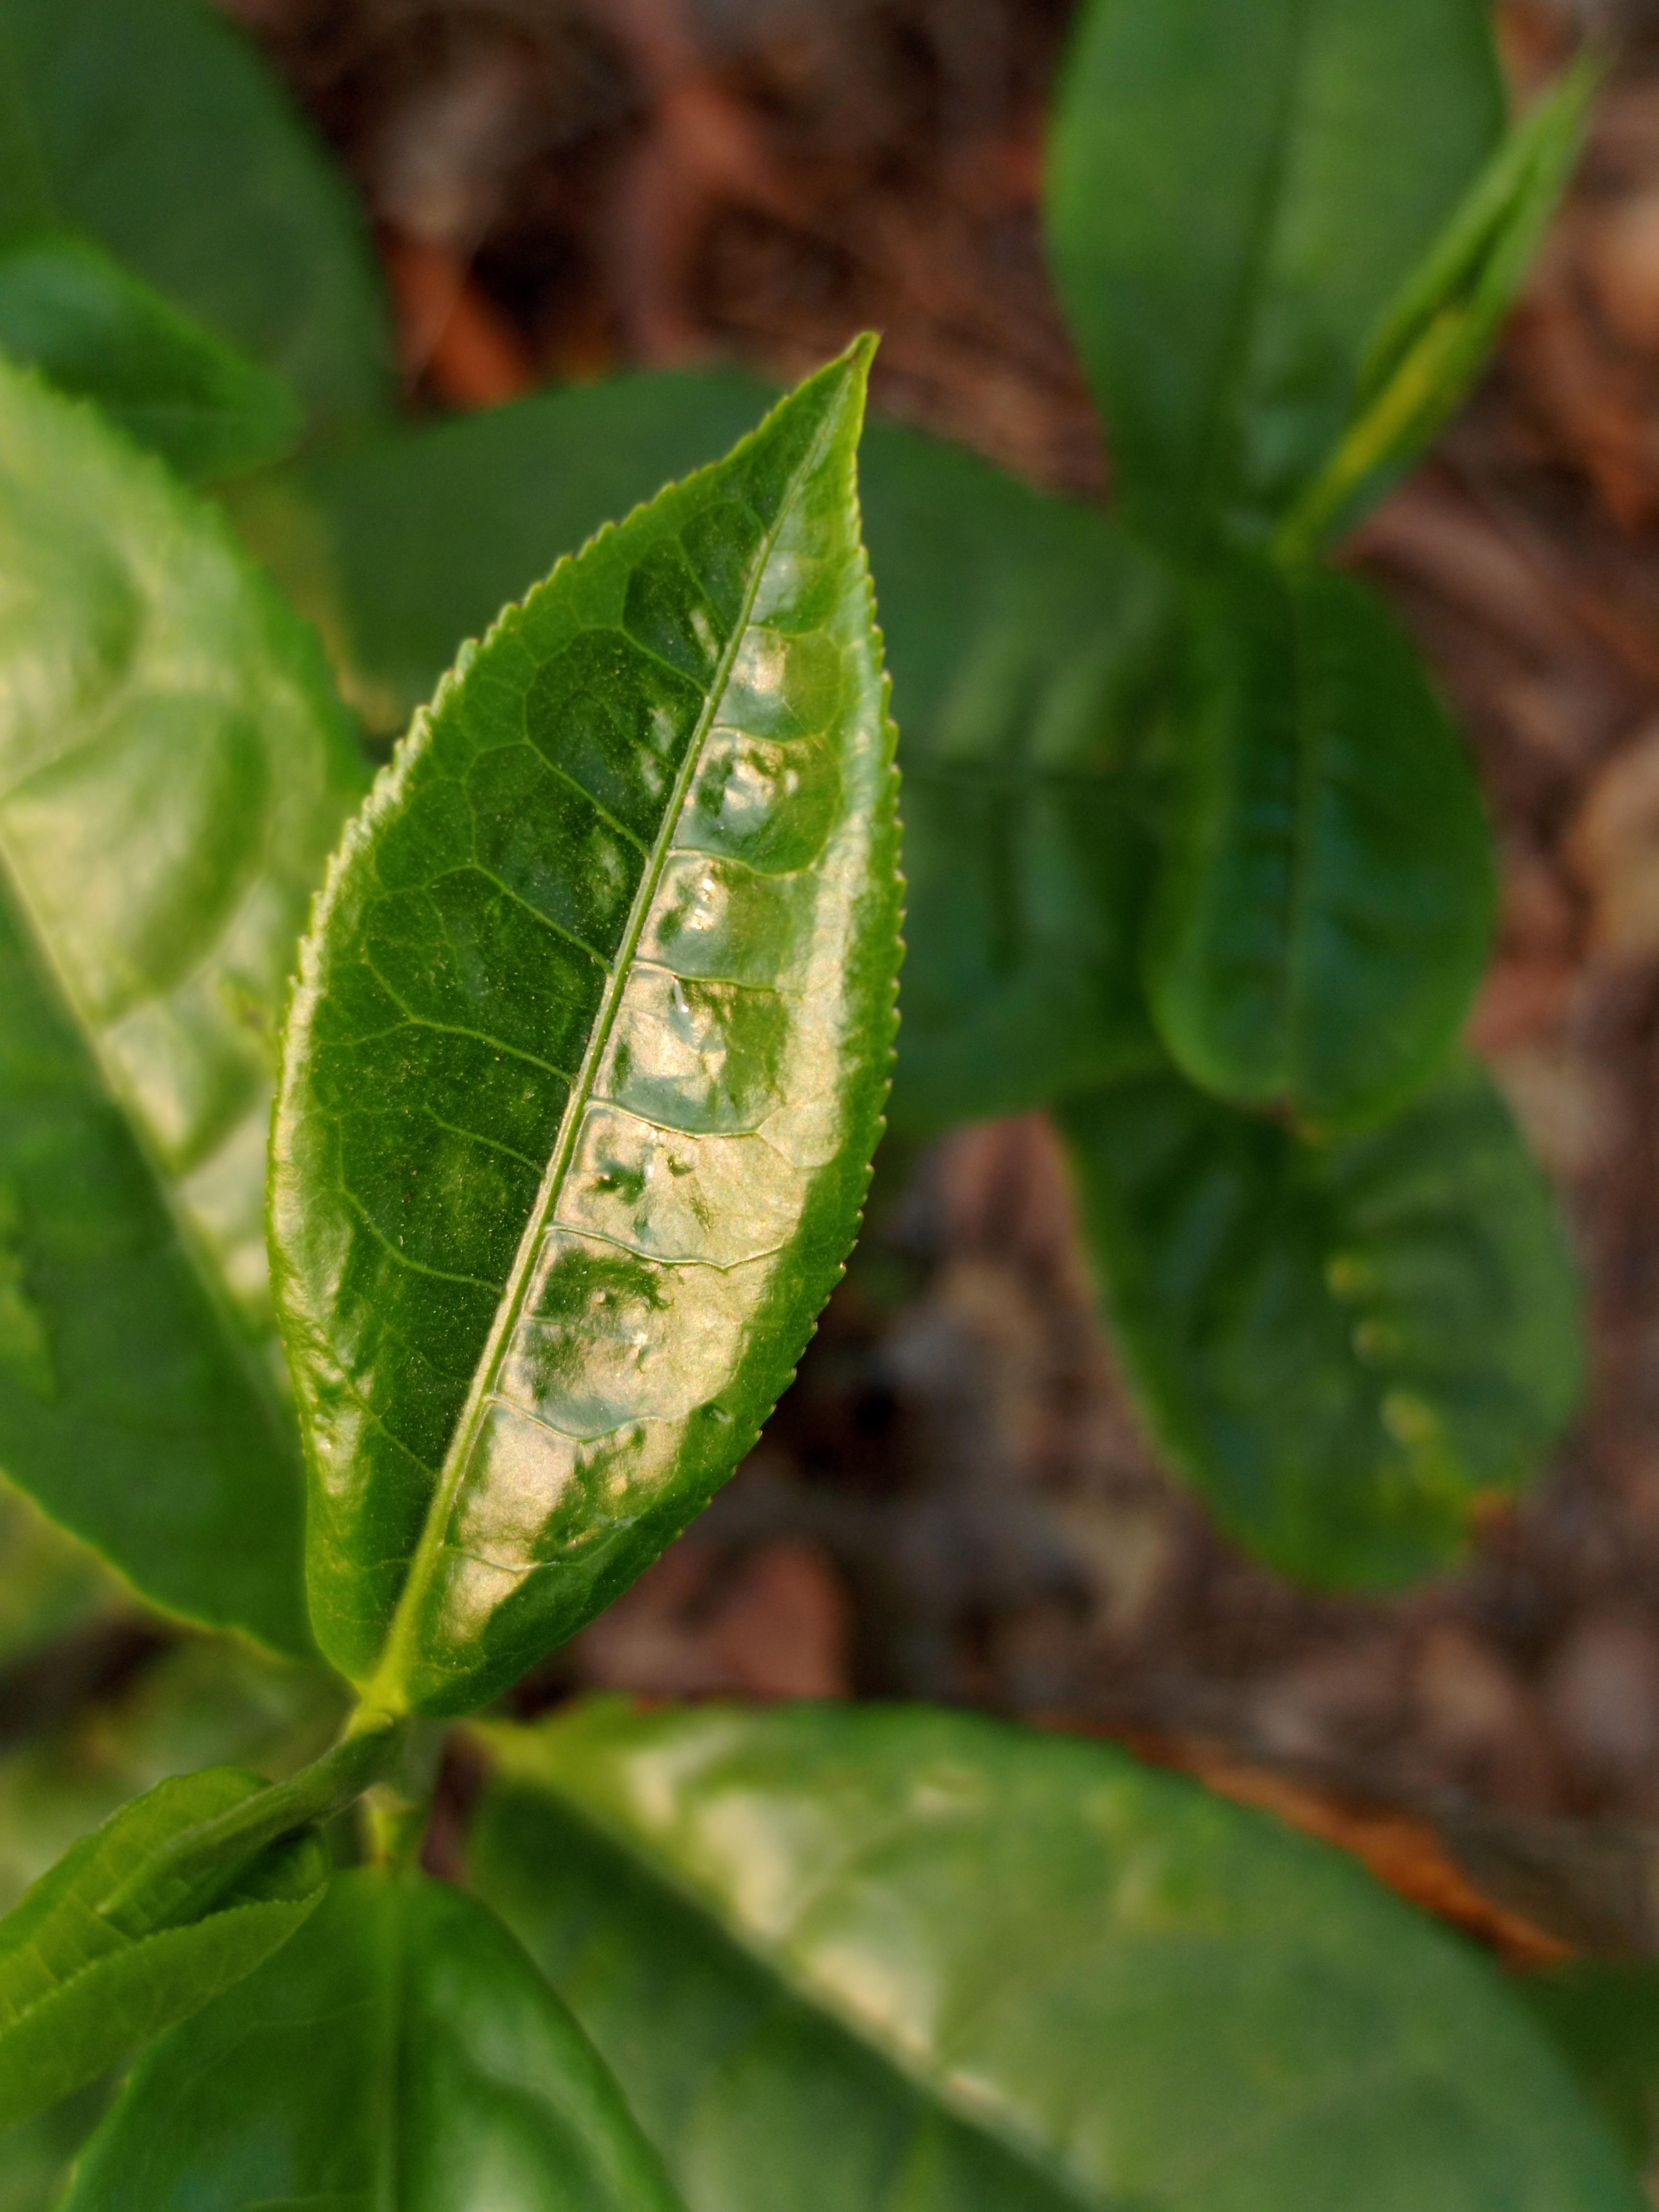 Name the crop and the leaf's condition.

tea, healthy leaf
